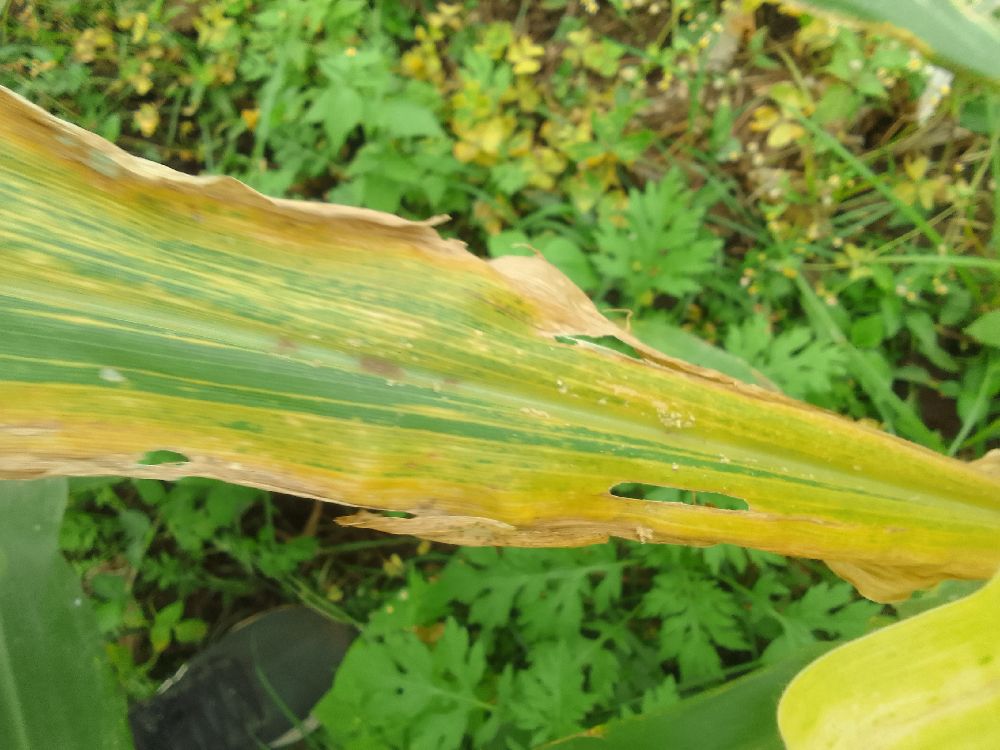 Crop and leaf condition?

maize, maize lethal necrosis
